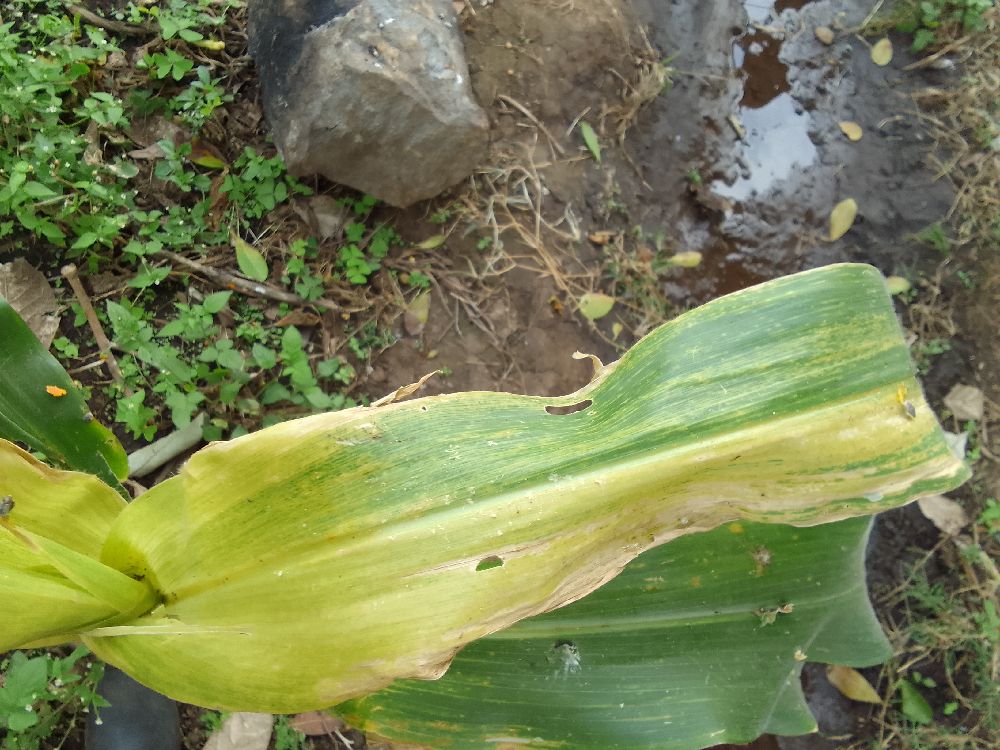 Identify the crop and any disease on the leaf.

maize, maize lethal necrosis
